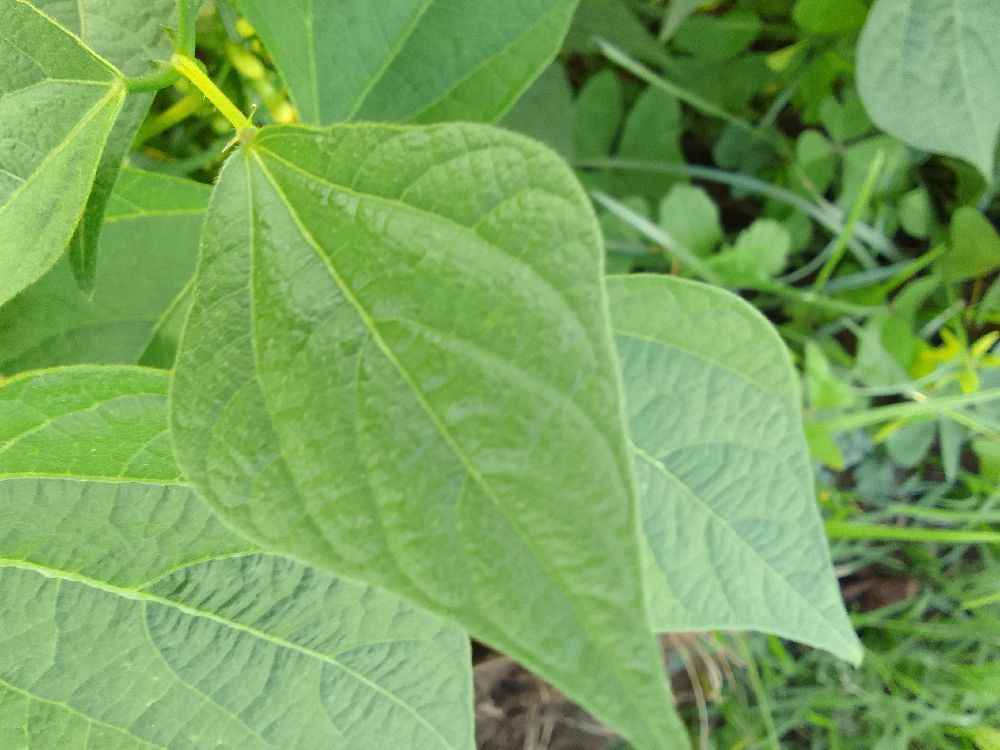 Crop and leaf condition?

common bean, healthy
